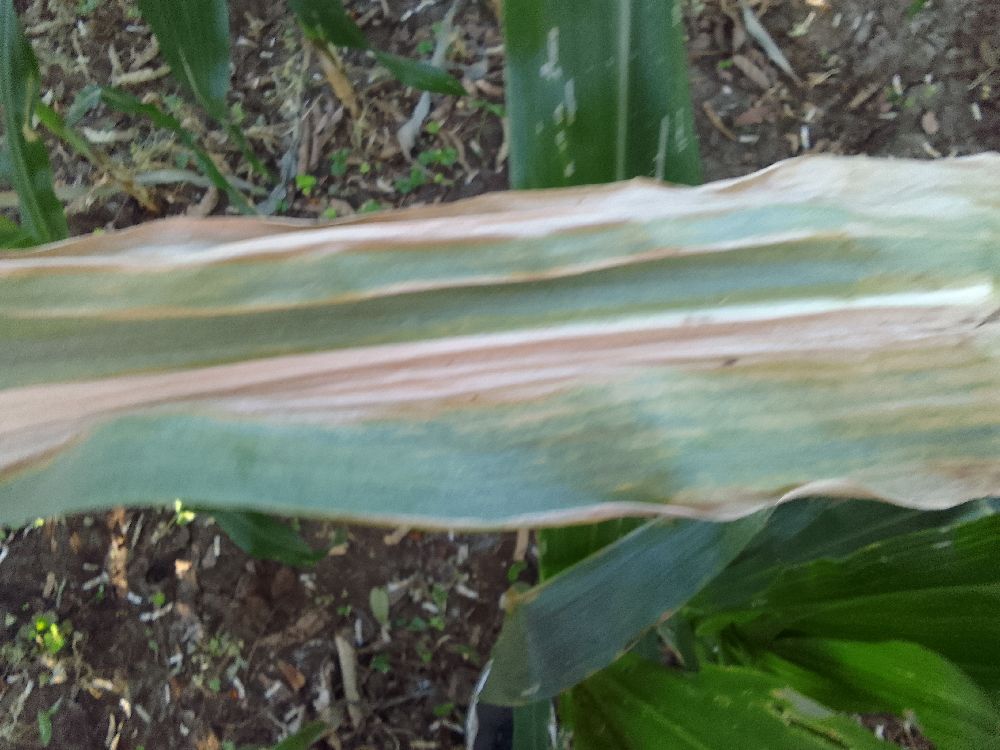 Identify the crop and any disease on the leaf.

maize, maize lethal necrosis
